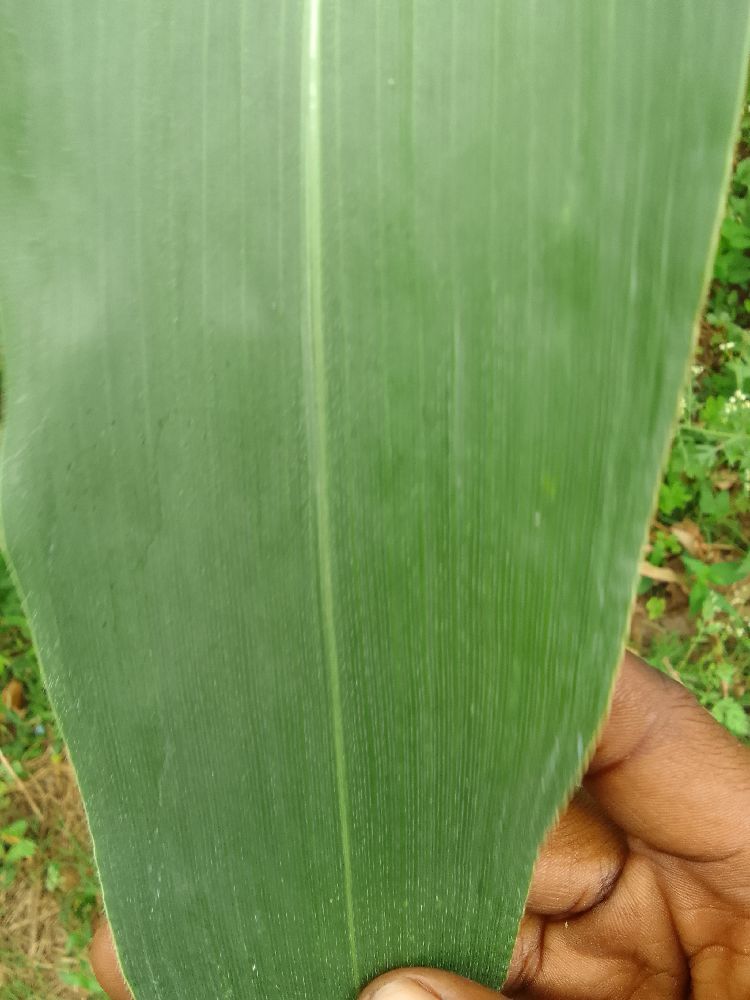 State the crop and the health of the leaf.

maize, healthy
